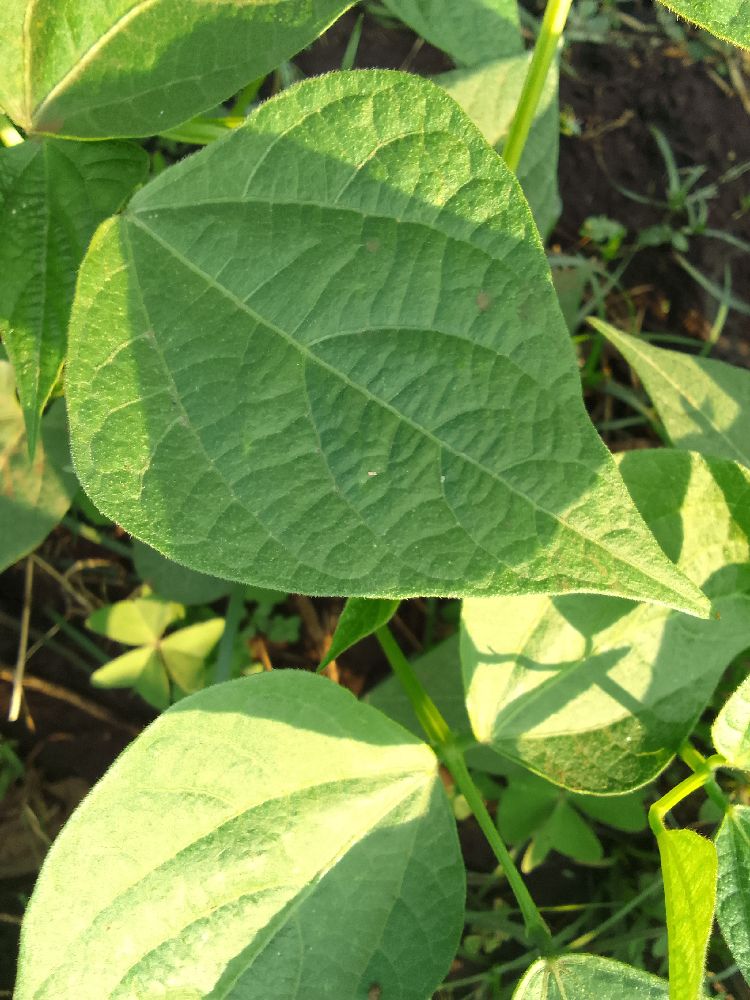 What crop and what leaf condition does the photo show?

common bean, healthy
